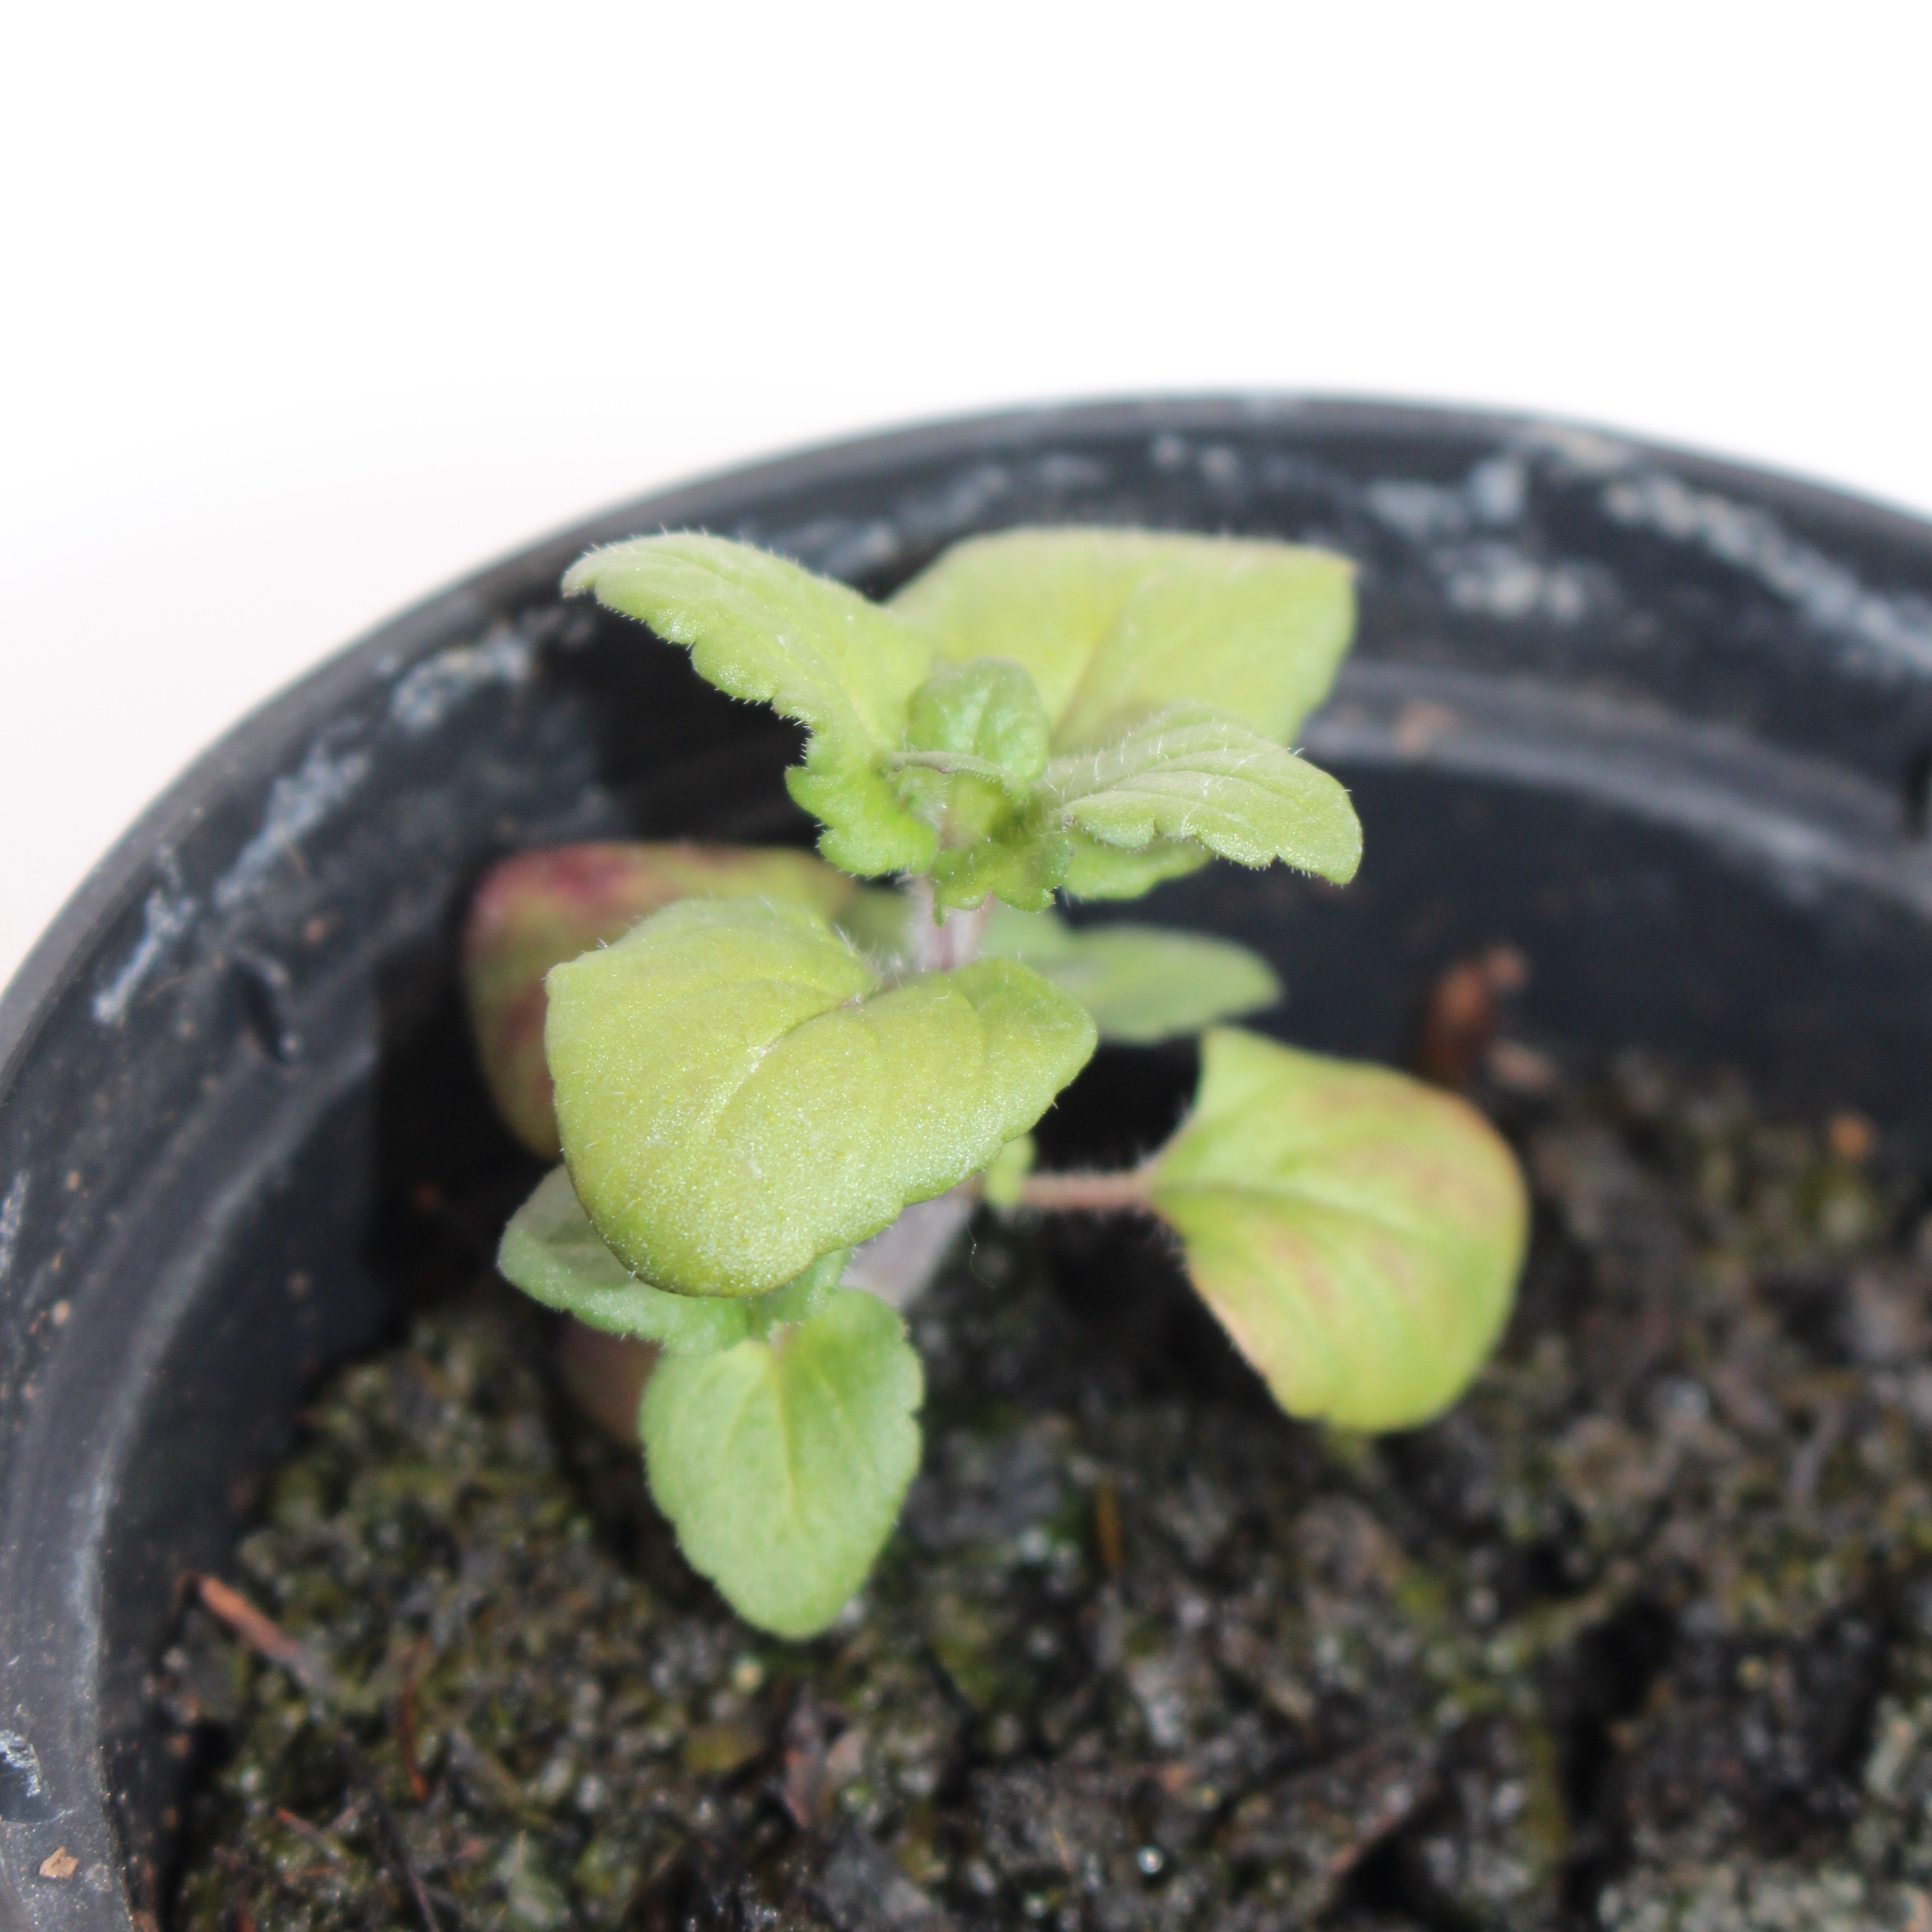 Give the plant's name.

Veronica persica
